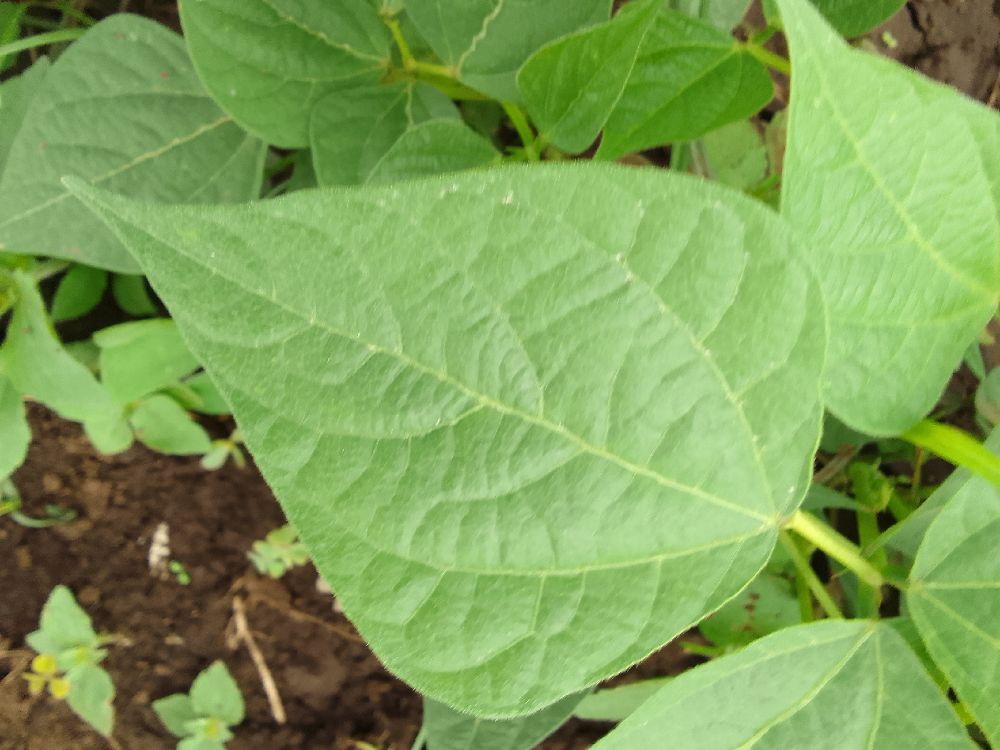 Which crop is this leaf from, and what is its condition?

common bean, healthy
